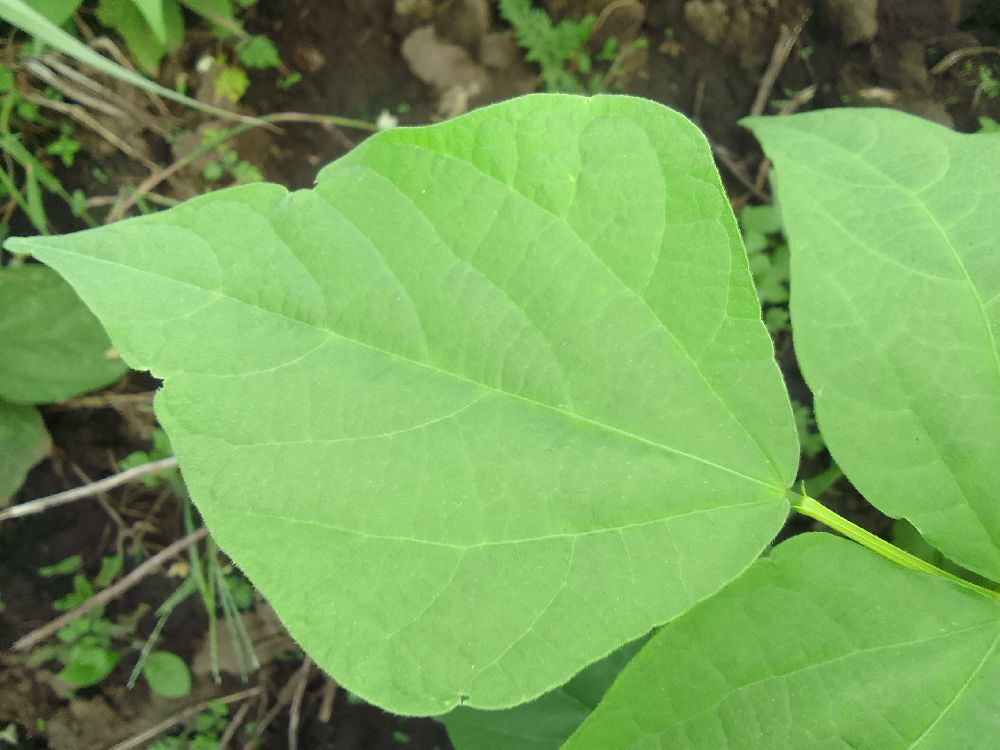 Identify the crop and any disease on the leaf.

common bean, healthy
